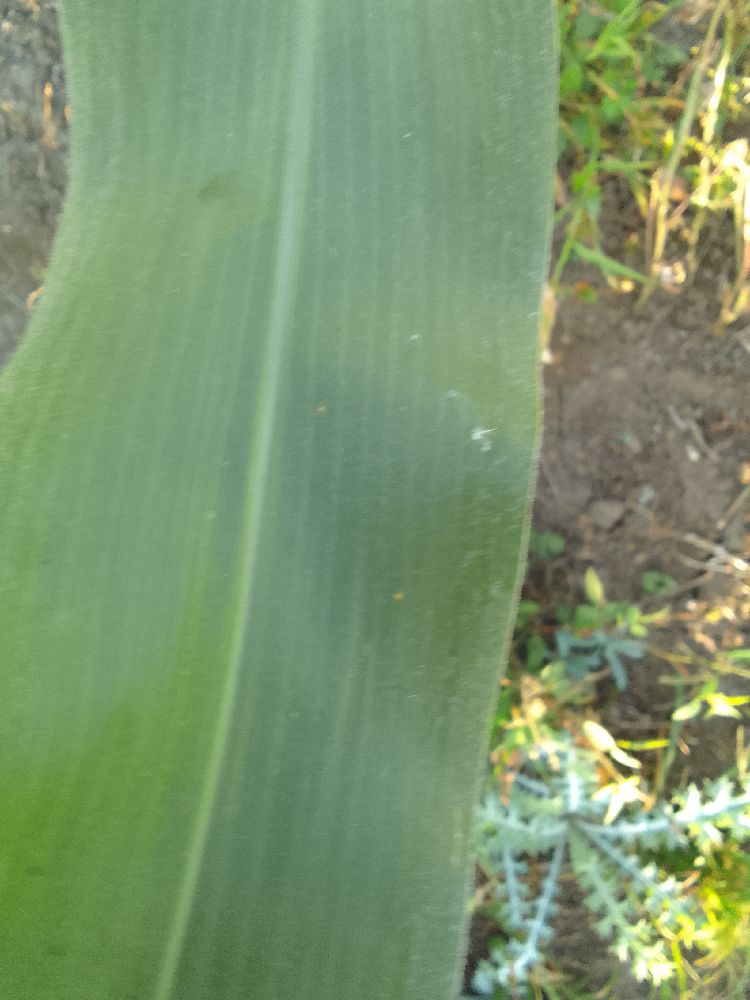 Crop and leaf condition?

maize, maize streak virus
